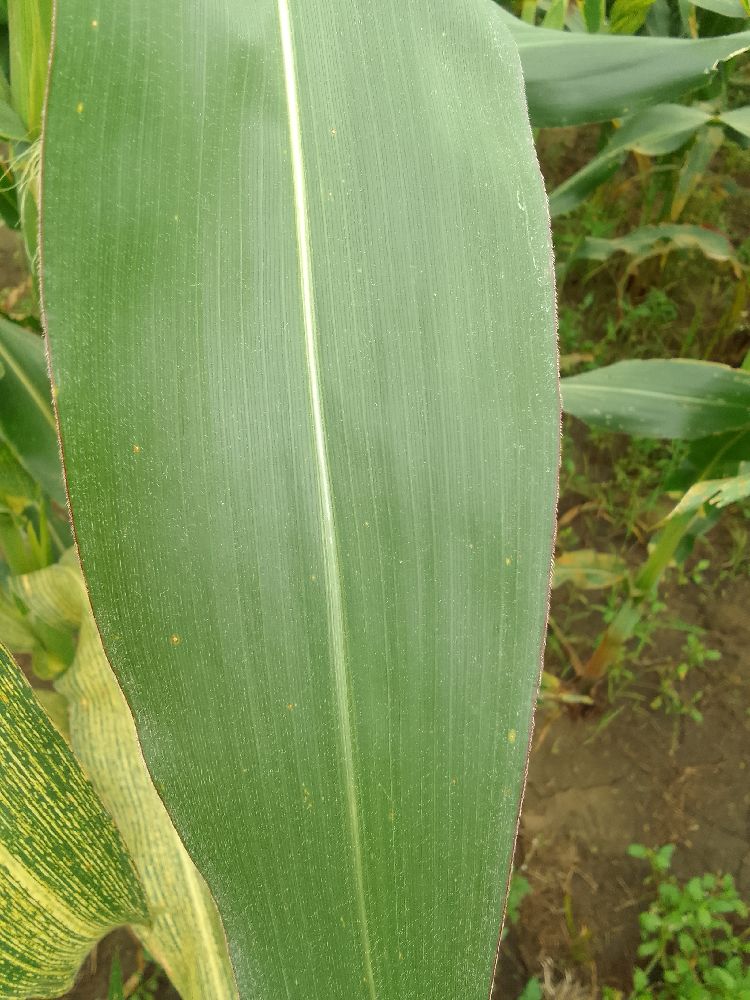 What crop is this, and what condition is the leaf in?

maize, healthy
